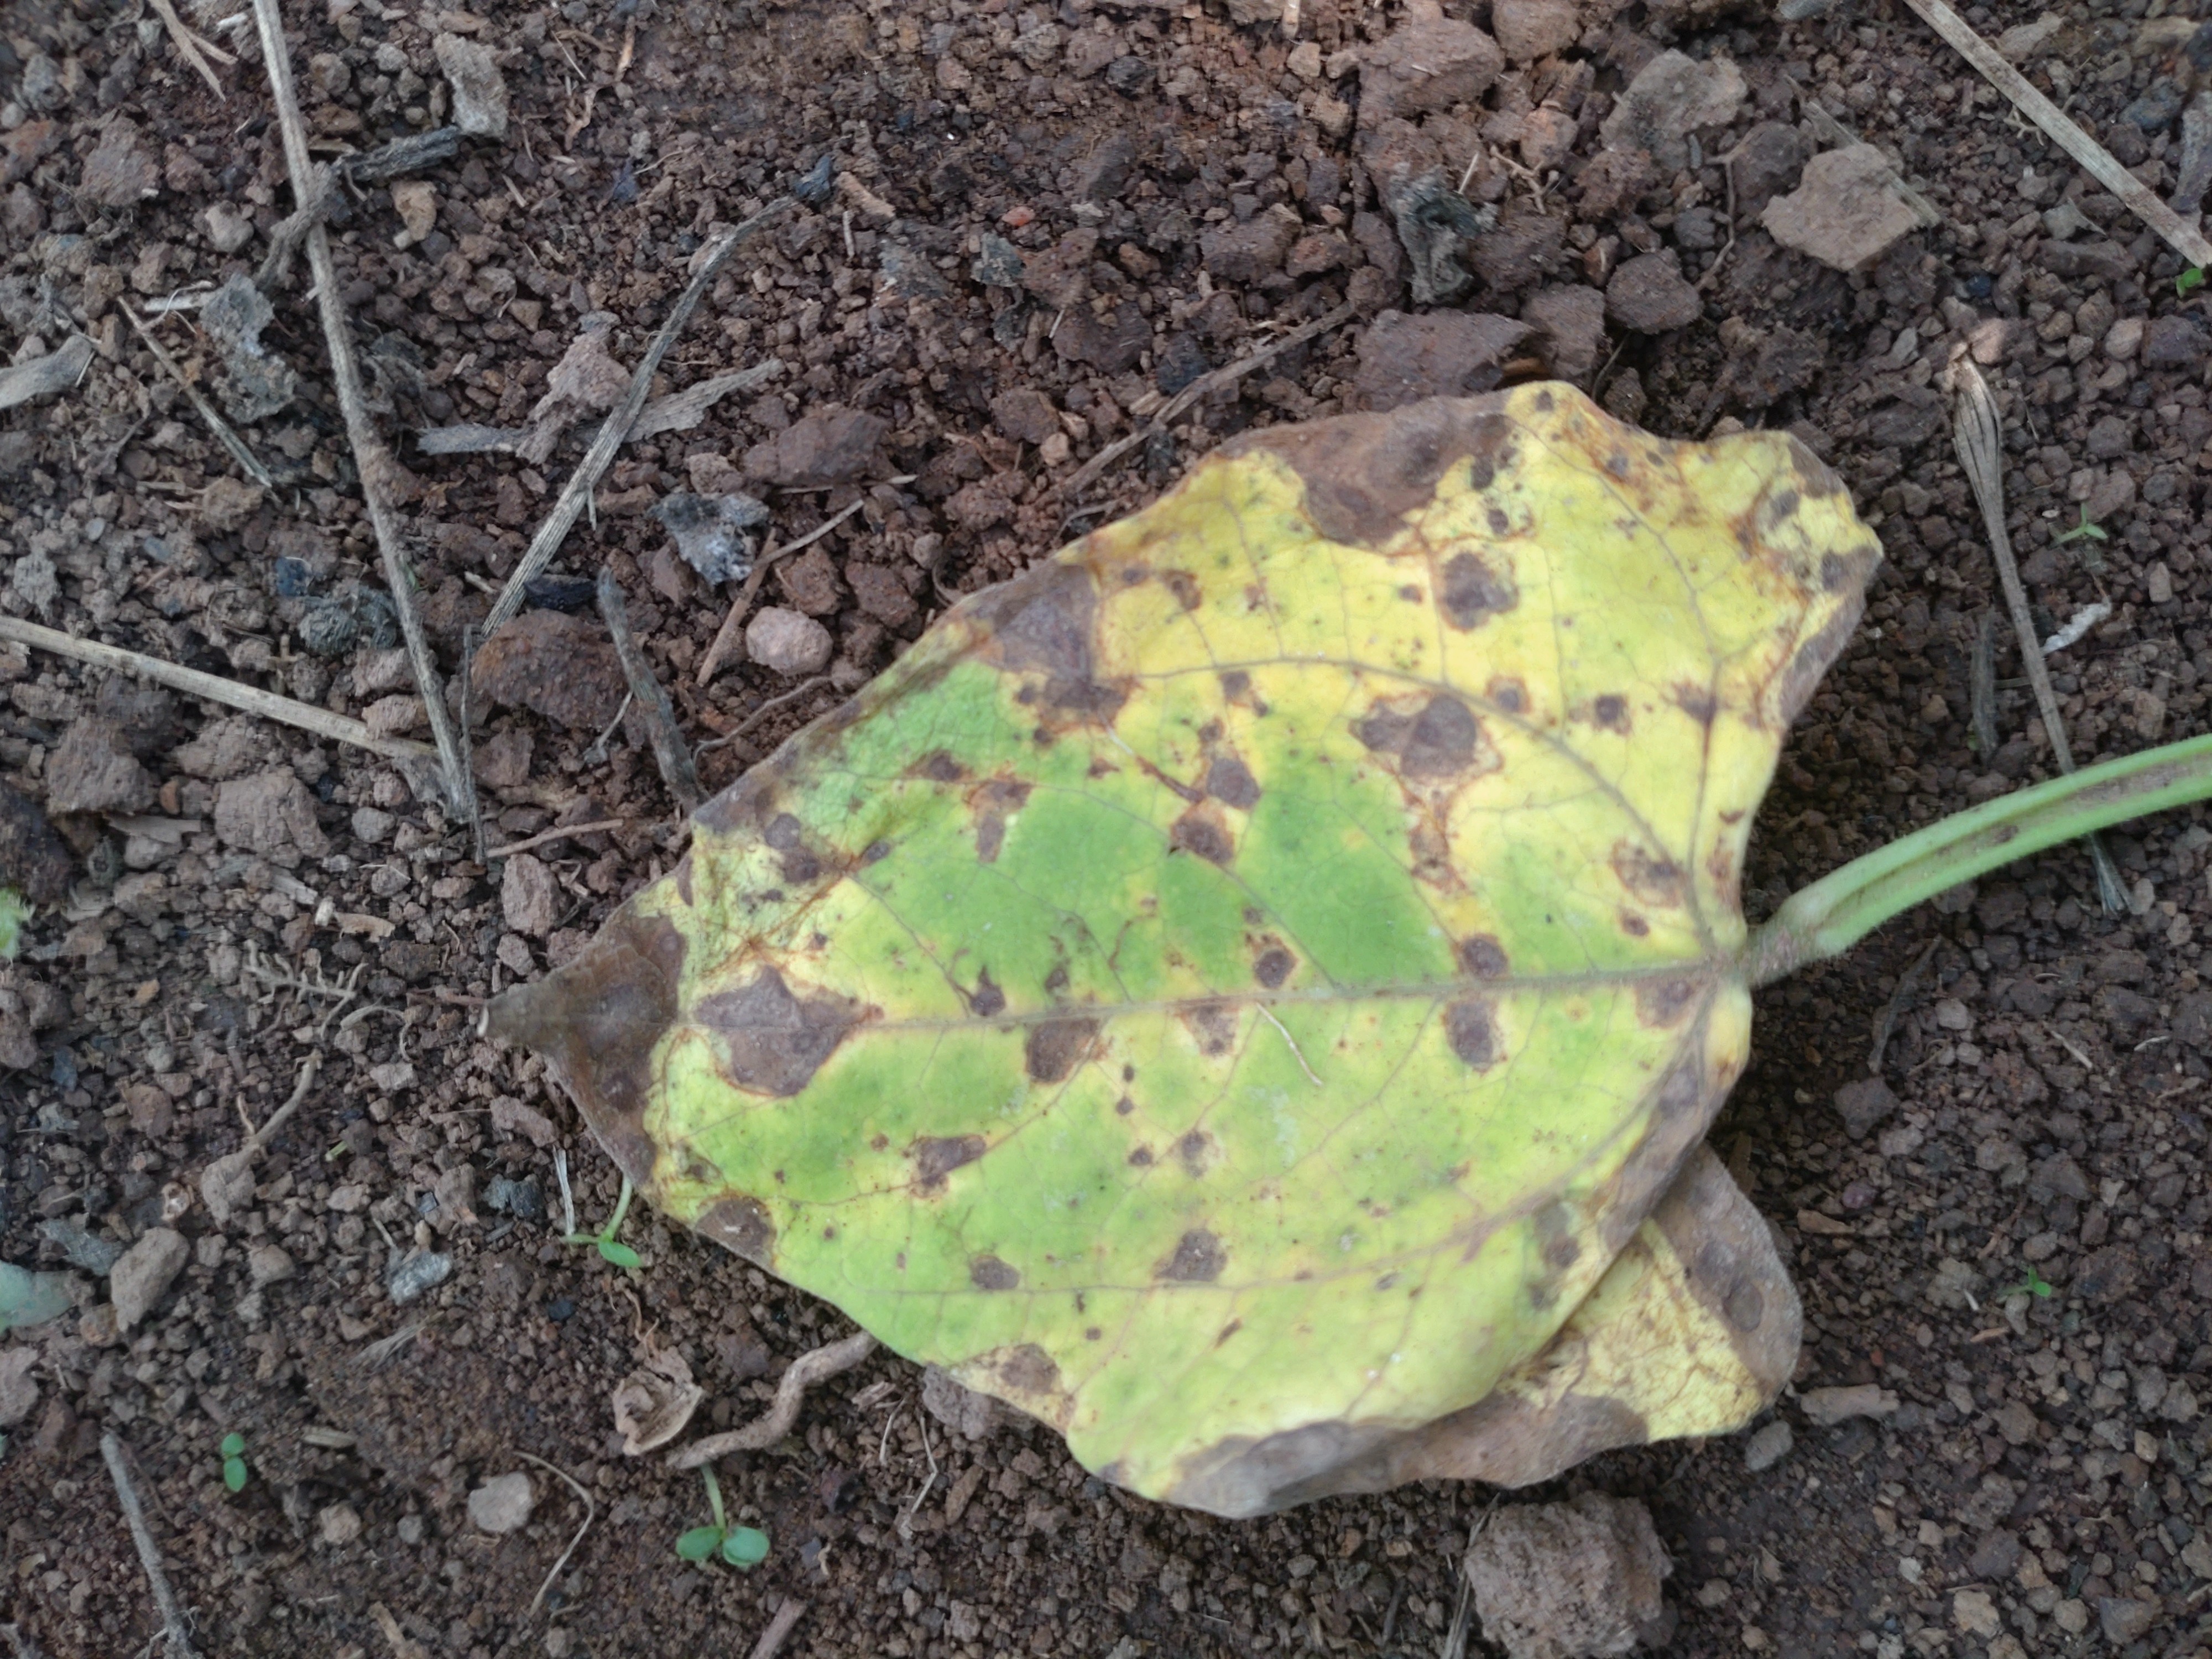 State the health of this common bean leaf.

rust
